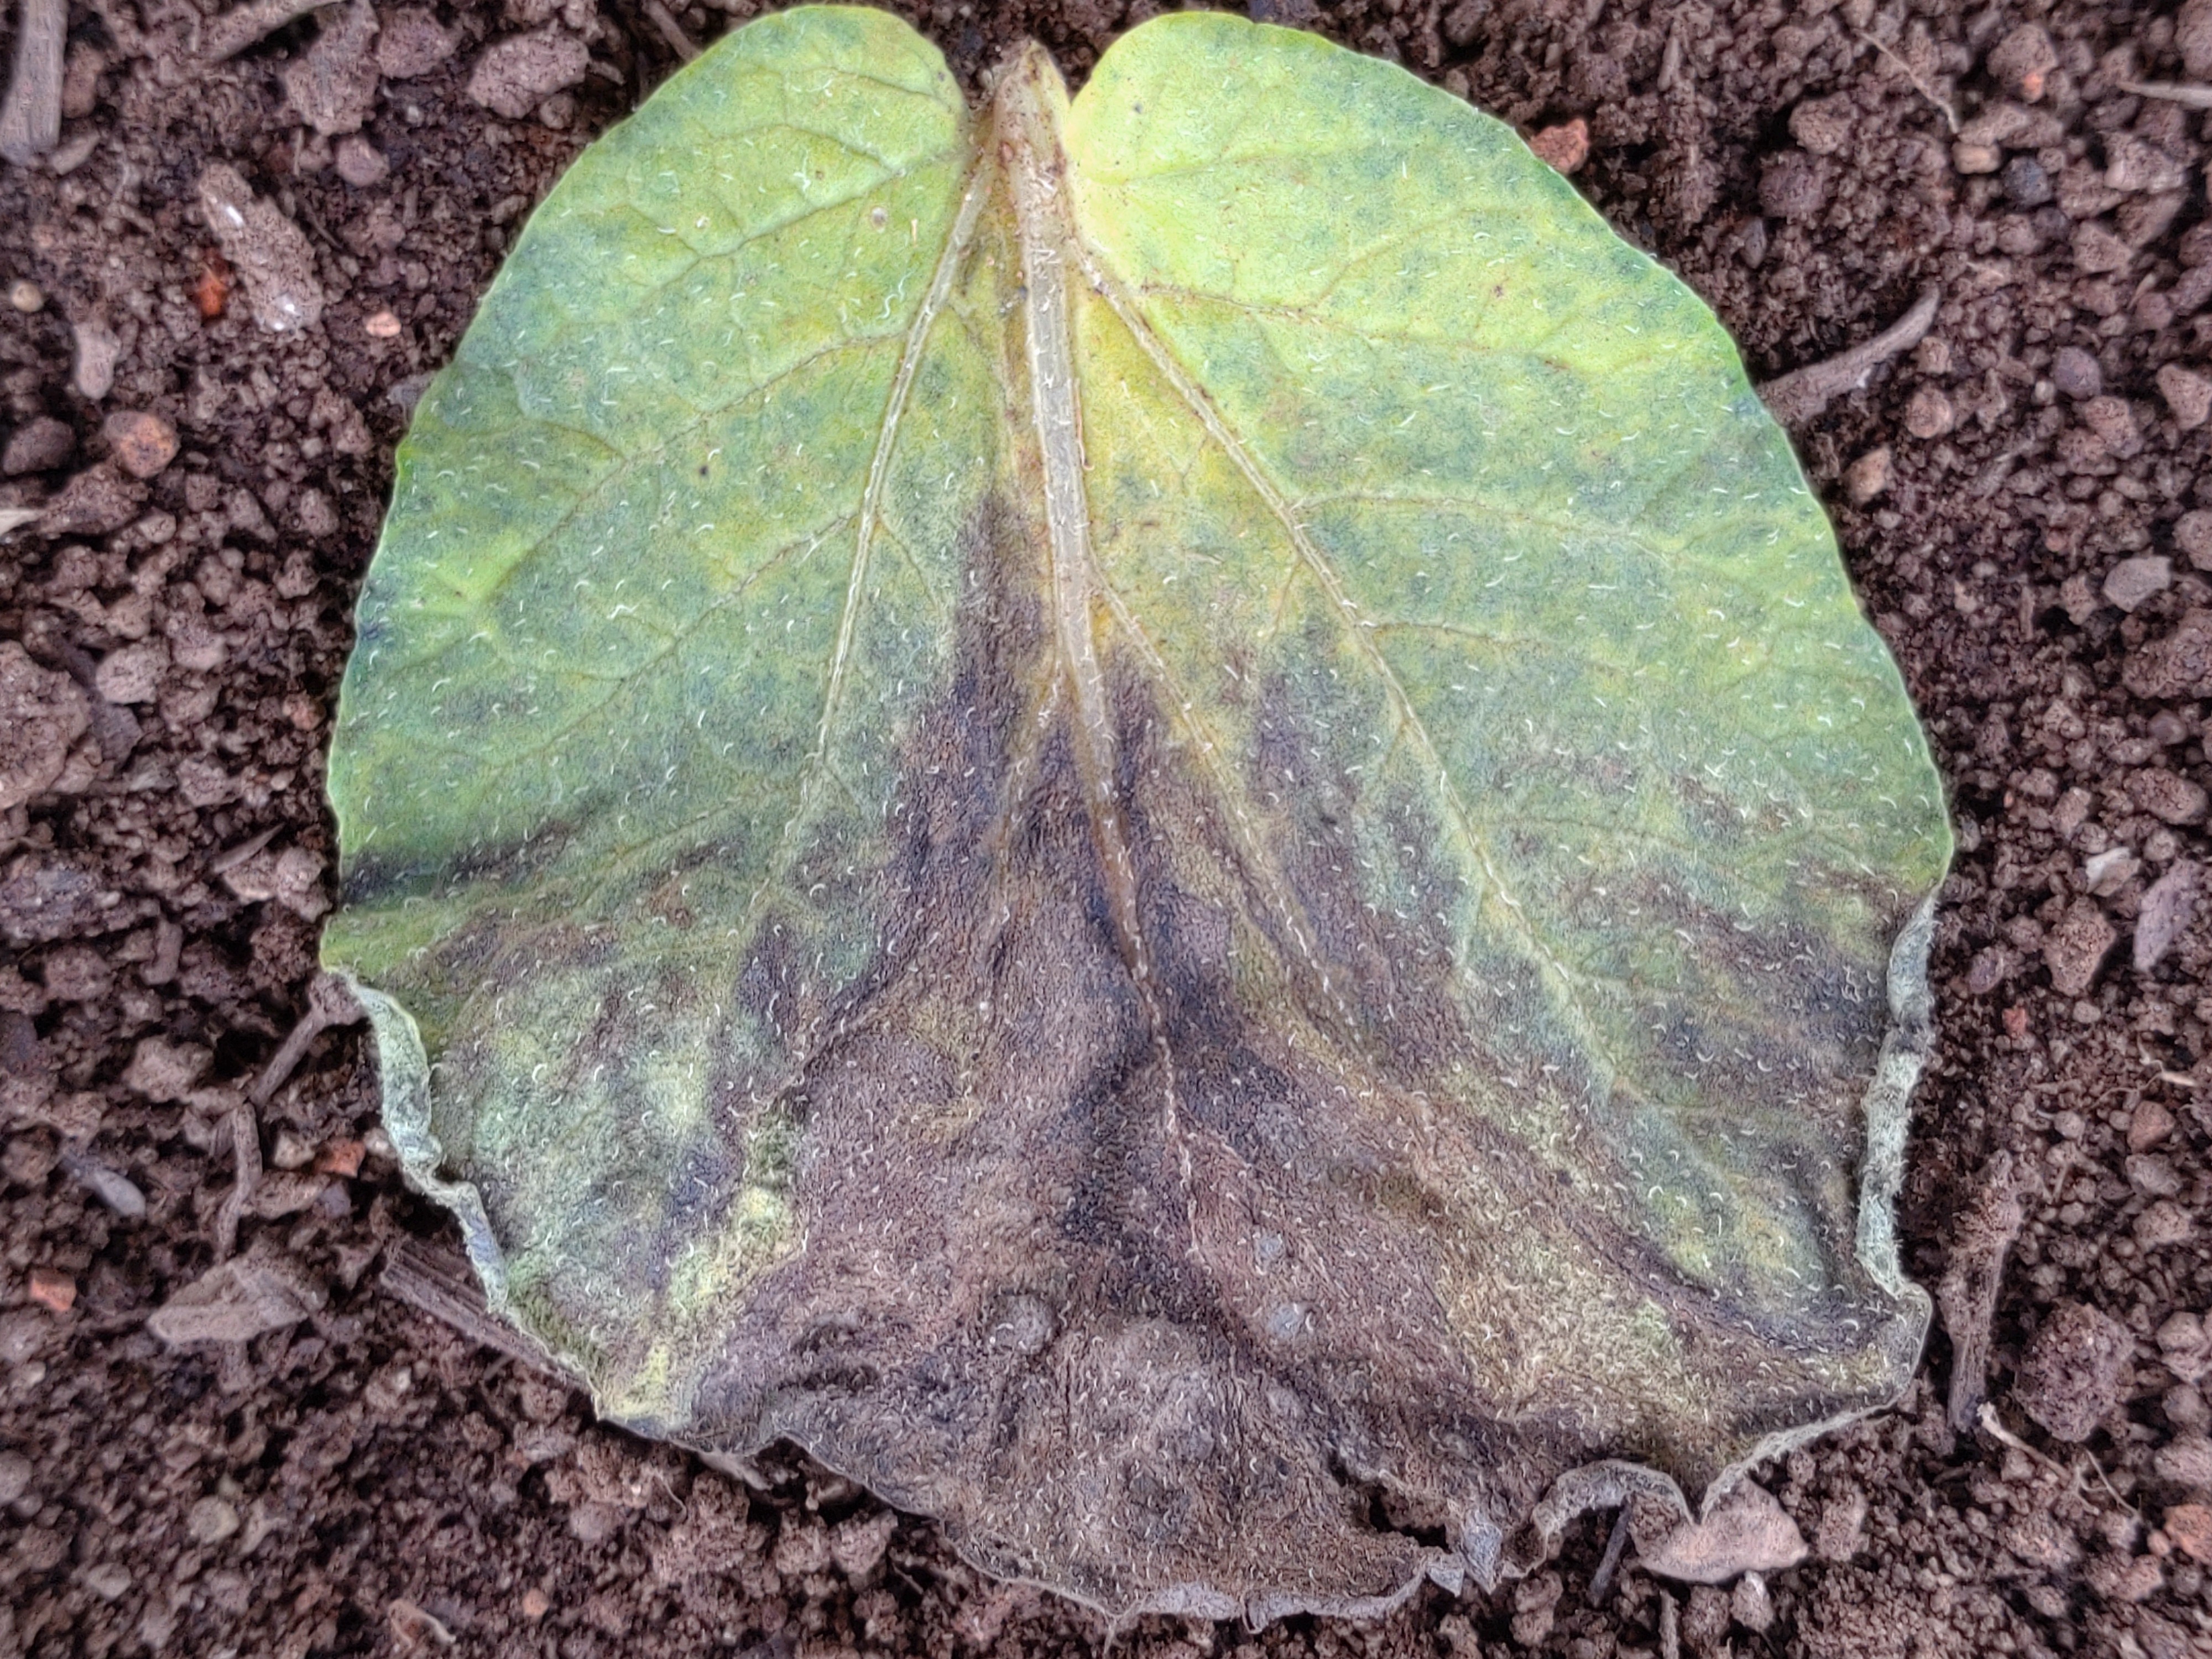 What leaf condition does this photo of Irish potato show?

late blight
